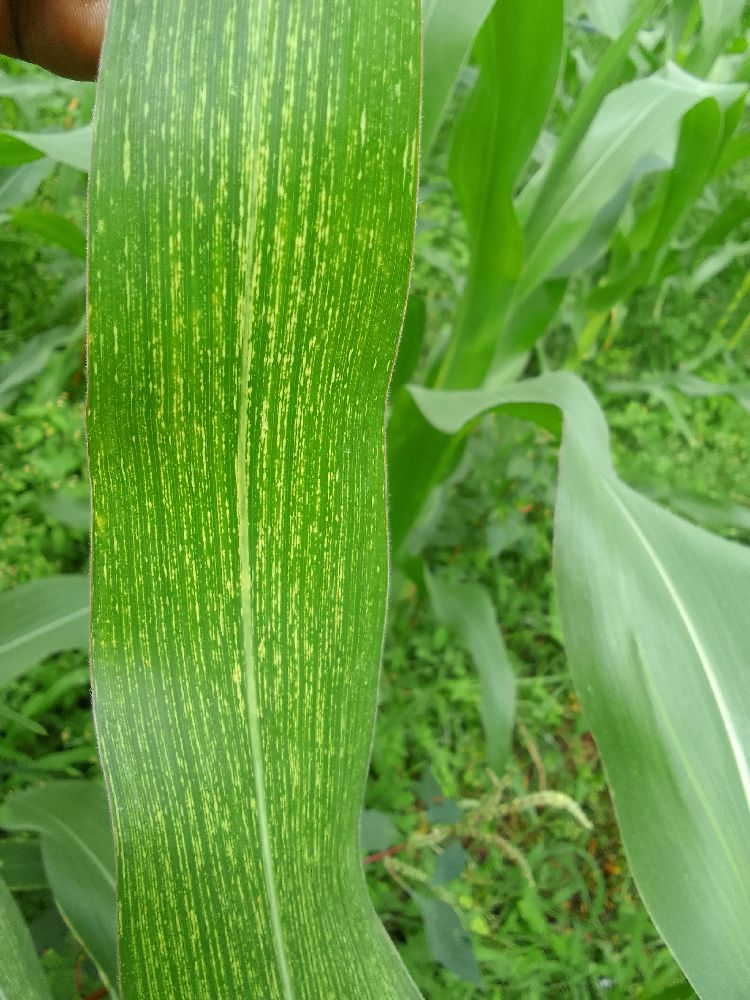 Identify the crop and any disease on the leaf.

maize, maize streak virus
